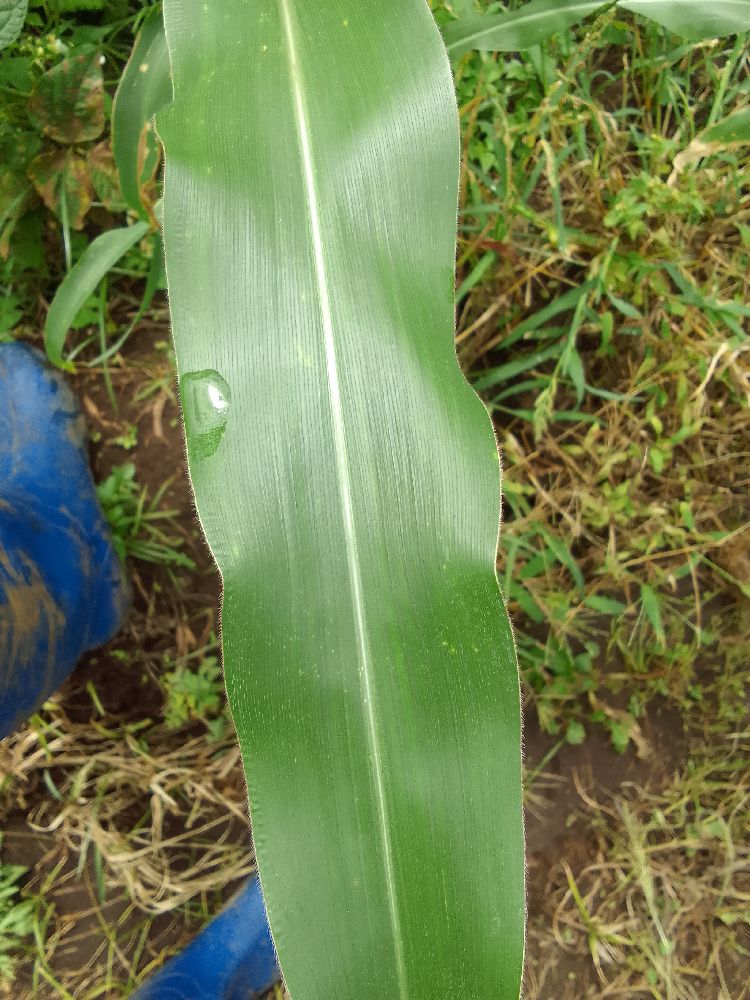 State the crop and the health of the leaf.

maize, healthy
